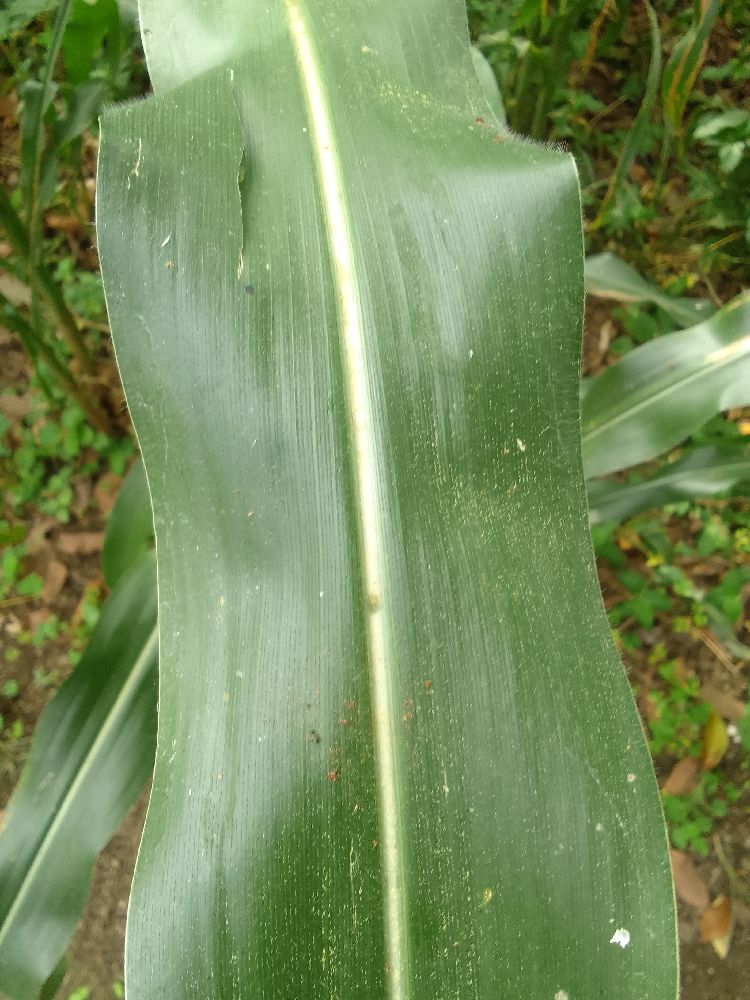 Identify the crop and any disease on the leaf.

maize, healthy
